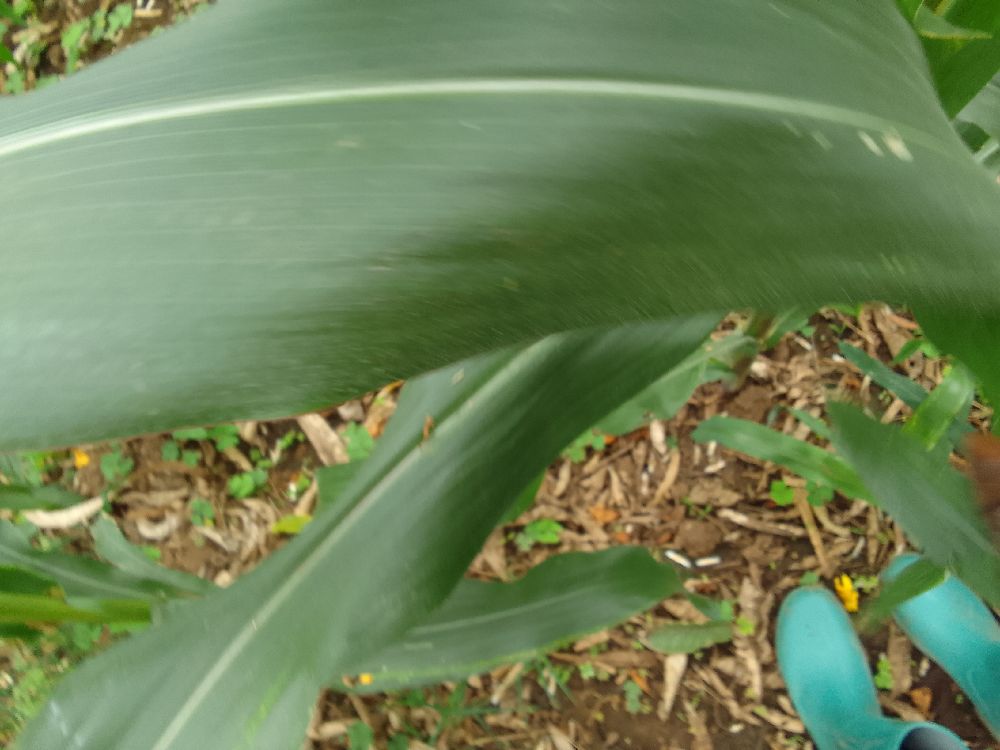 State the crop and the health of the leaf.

maize, healthy
